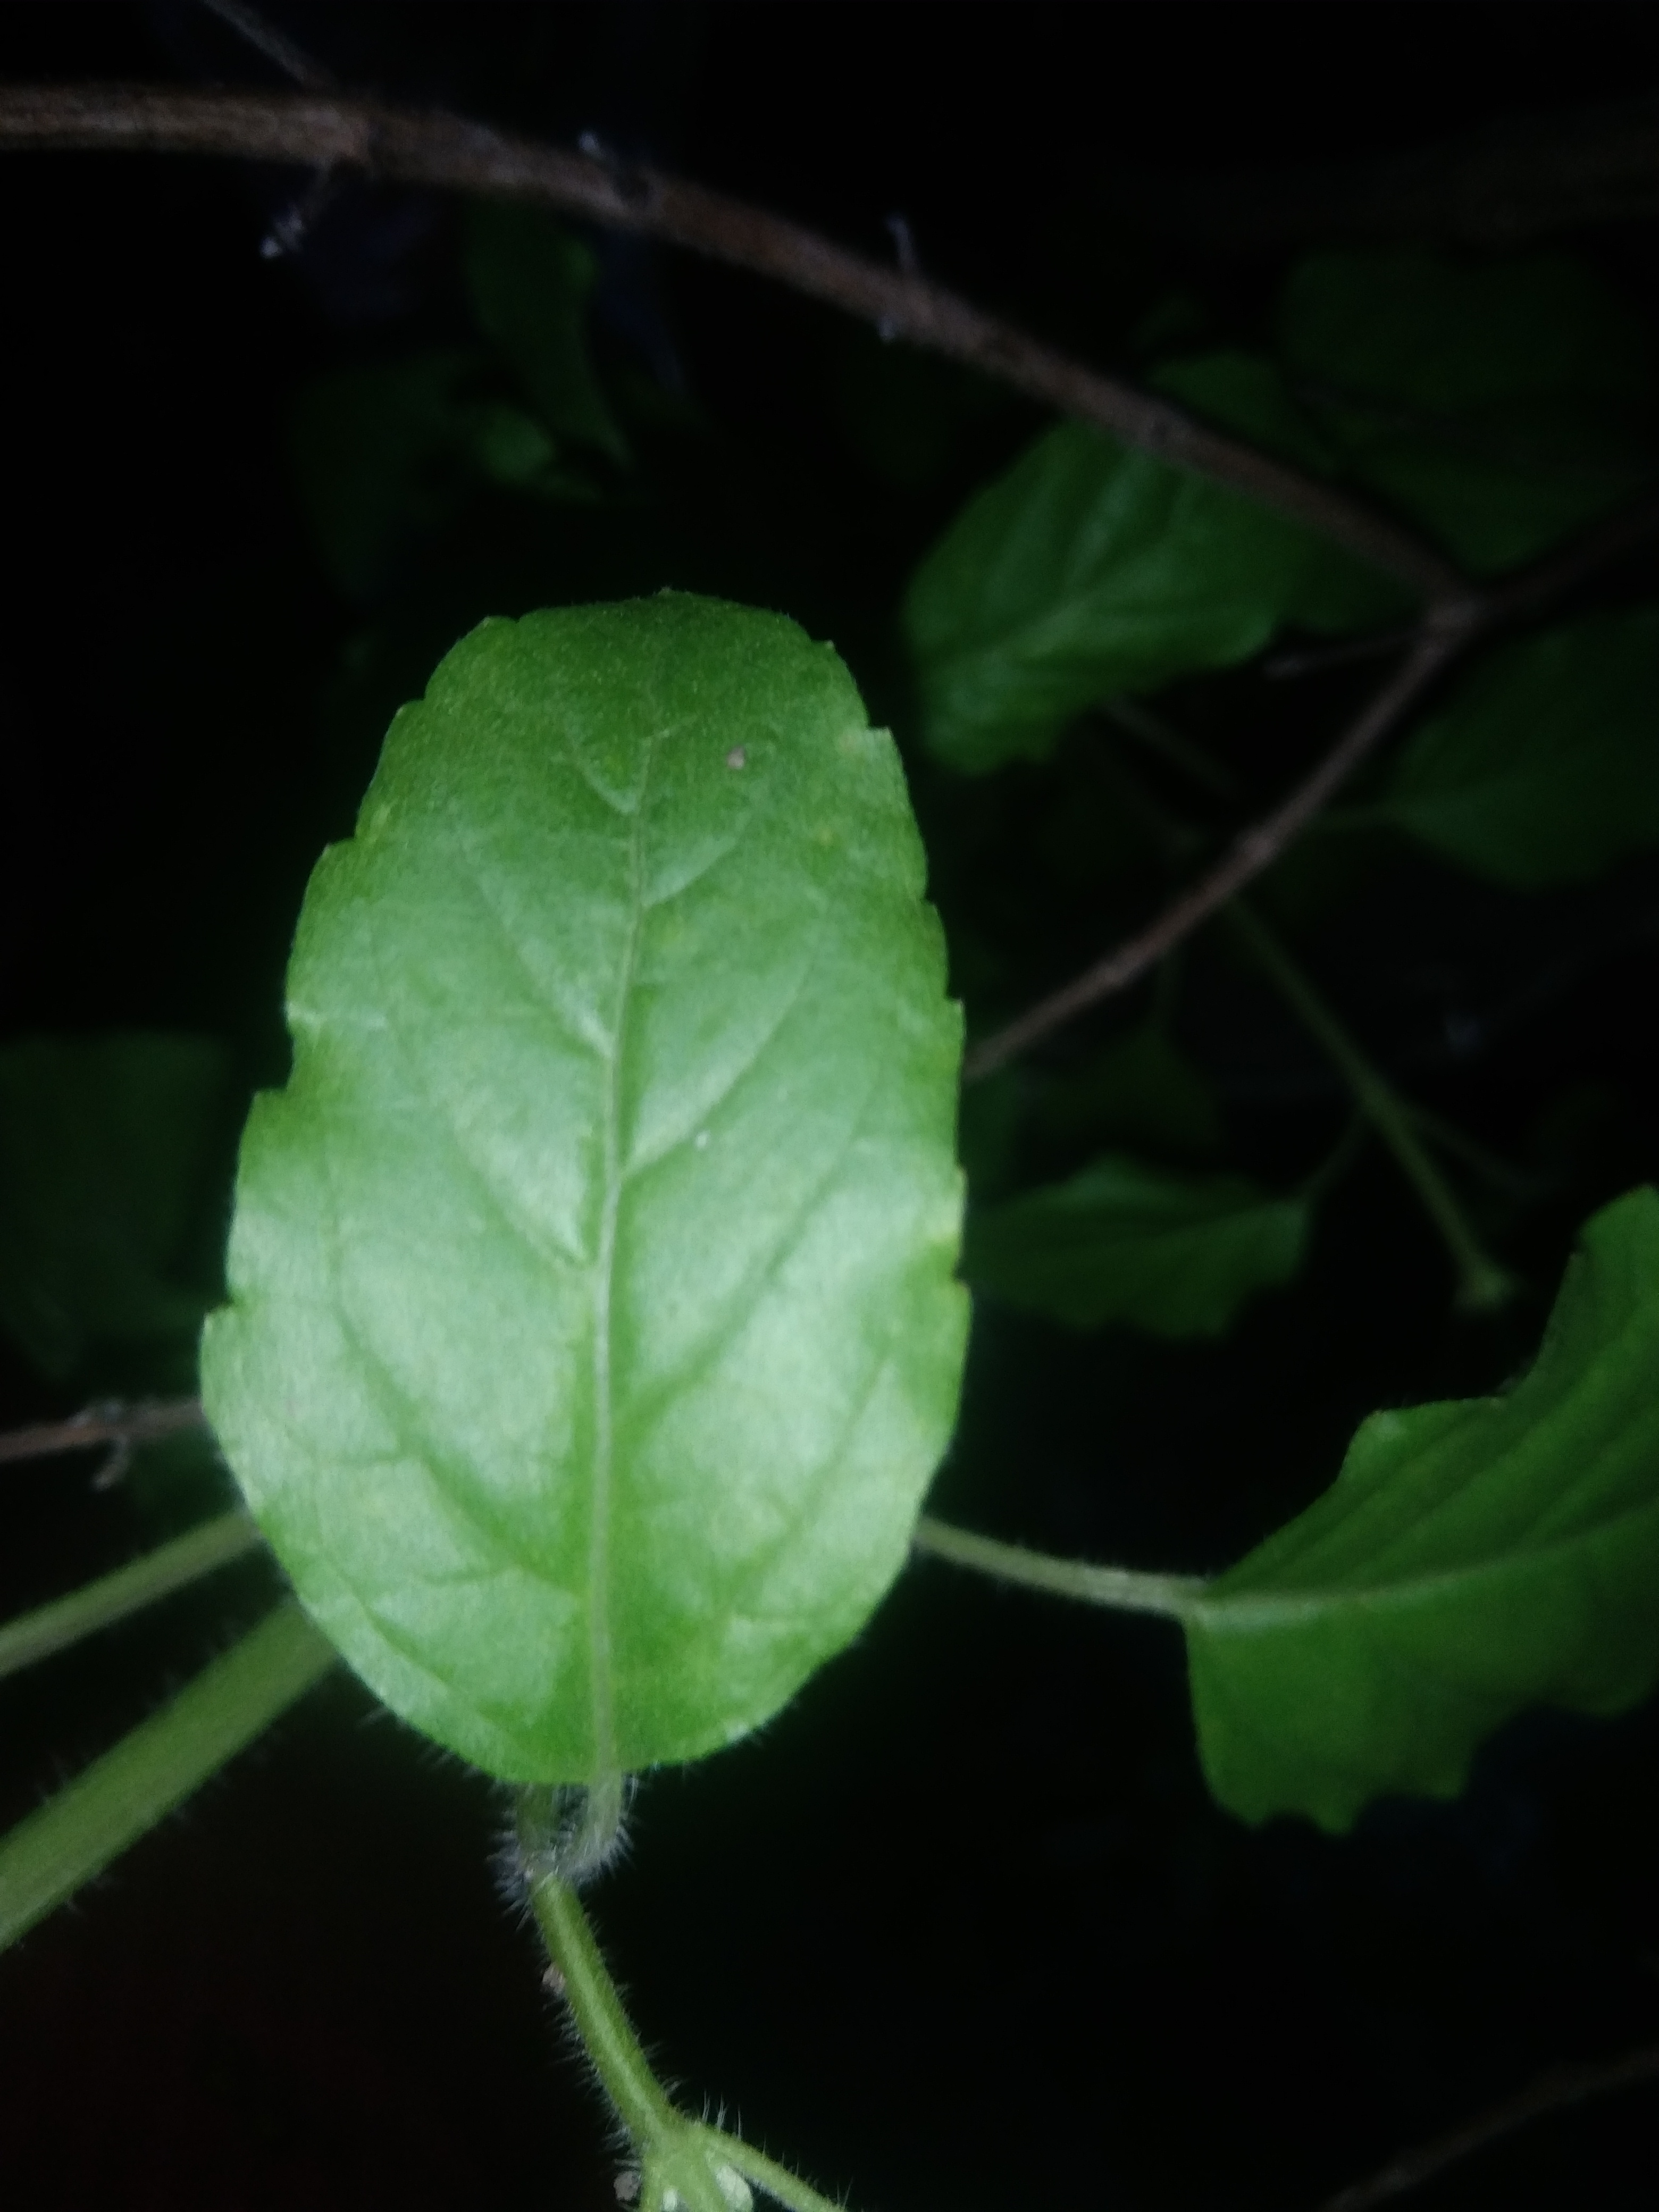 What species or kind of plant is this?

tulshi
